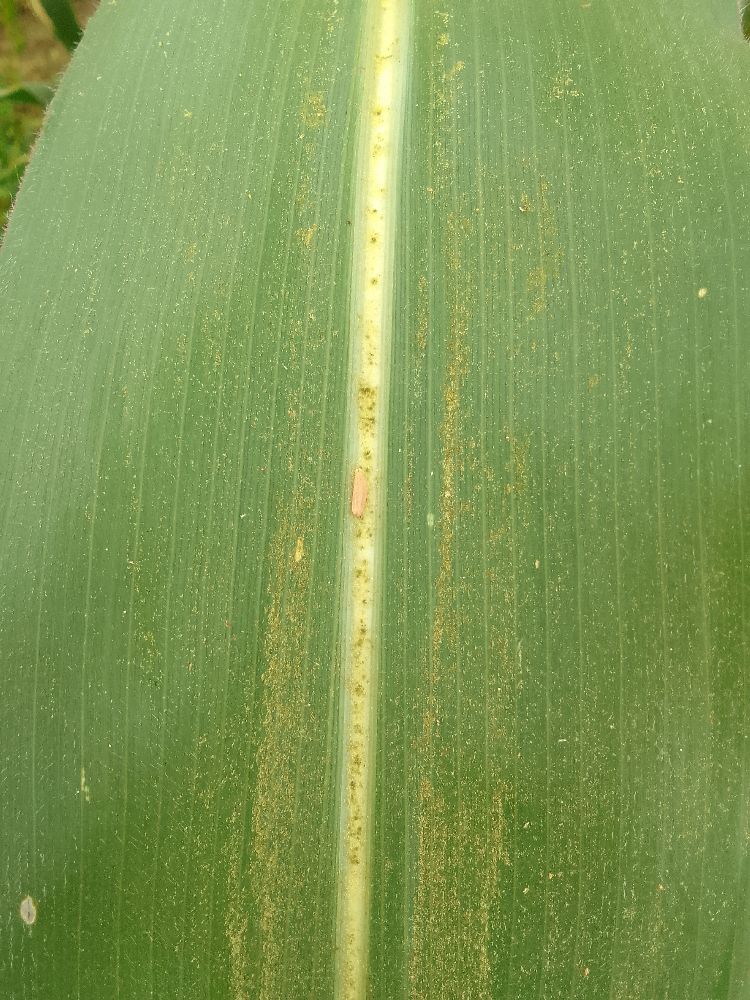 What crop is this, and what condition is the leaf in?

maize, healthy
